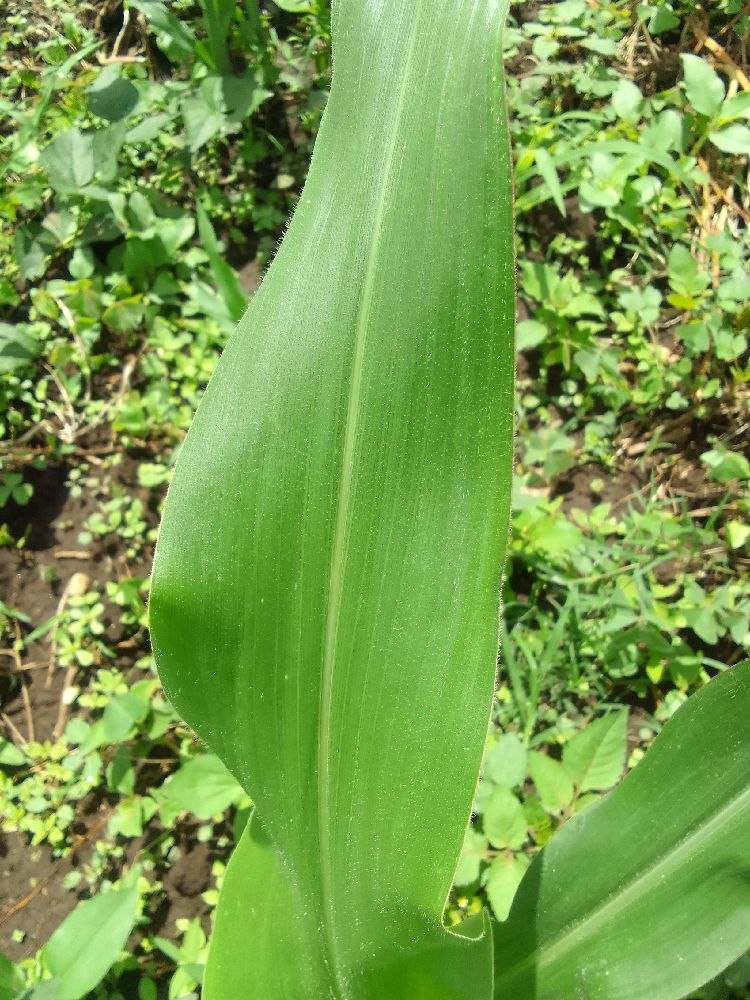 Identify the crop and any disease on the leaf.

maize, healthy
